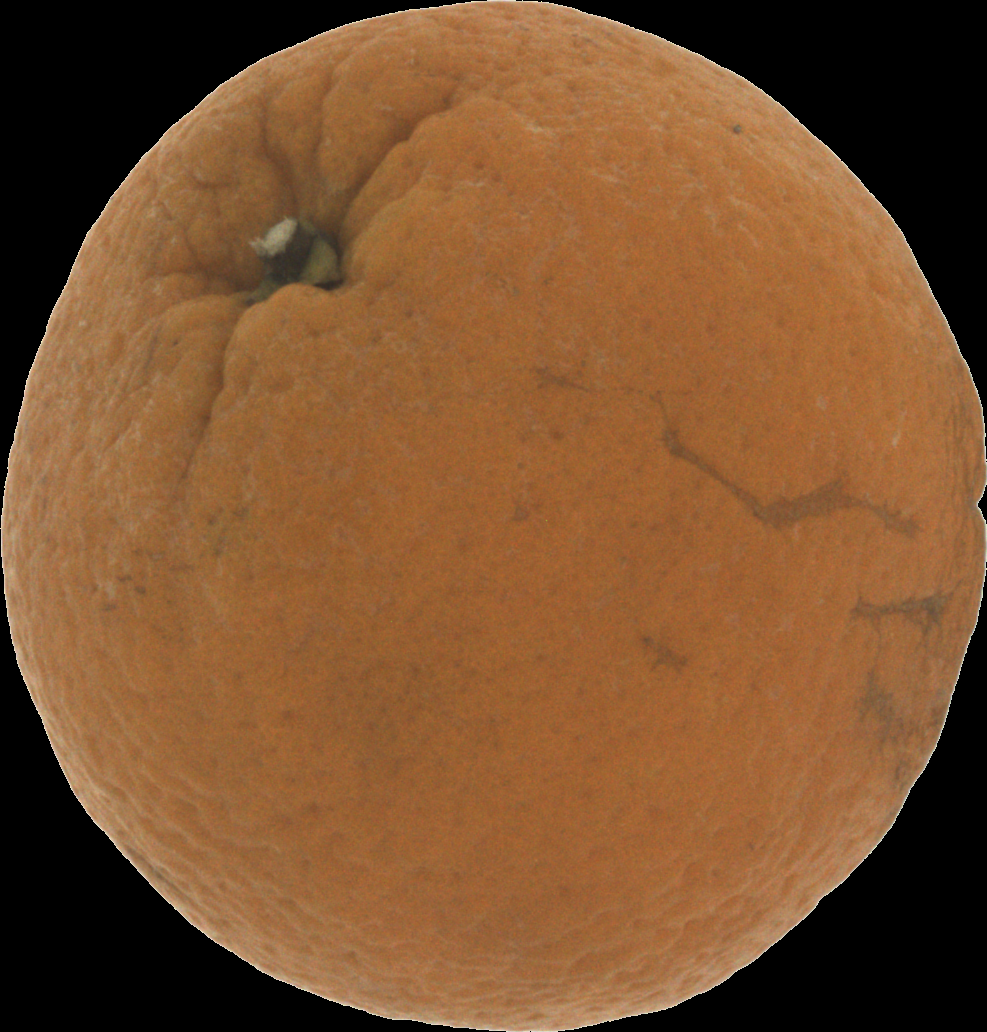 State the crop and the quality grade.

orange, bad
